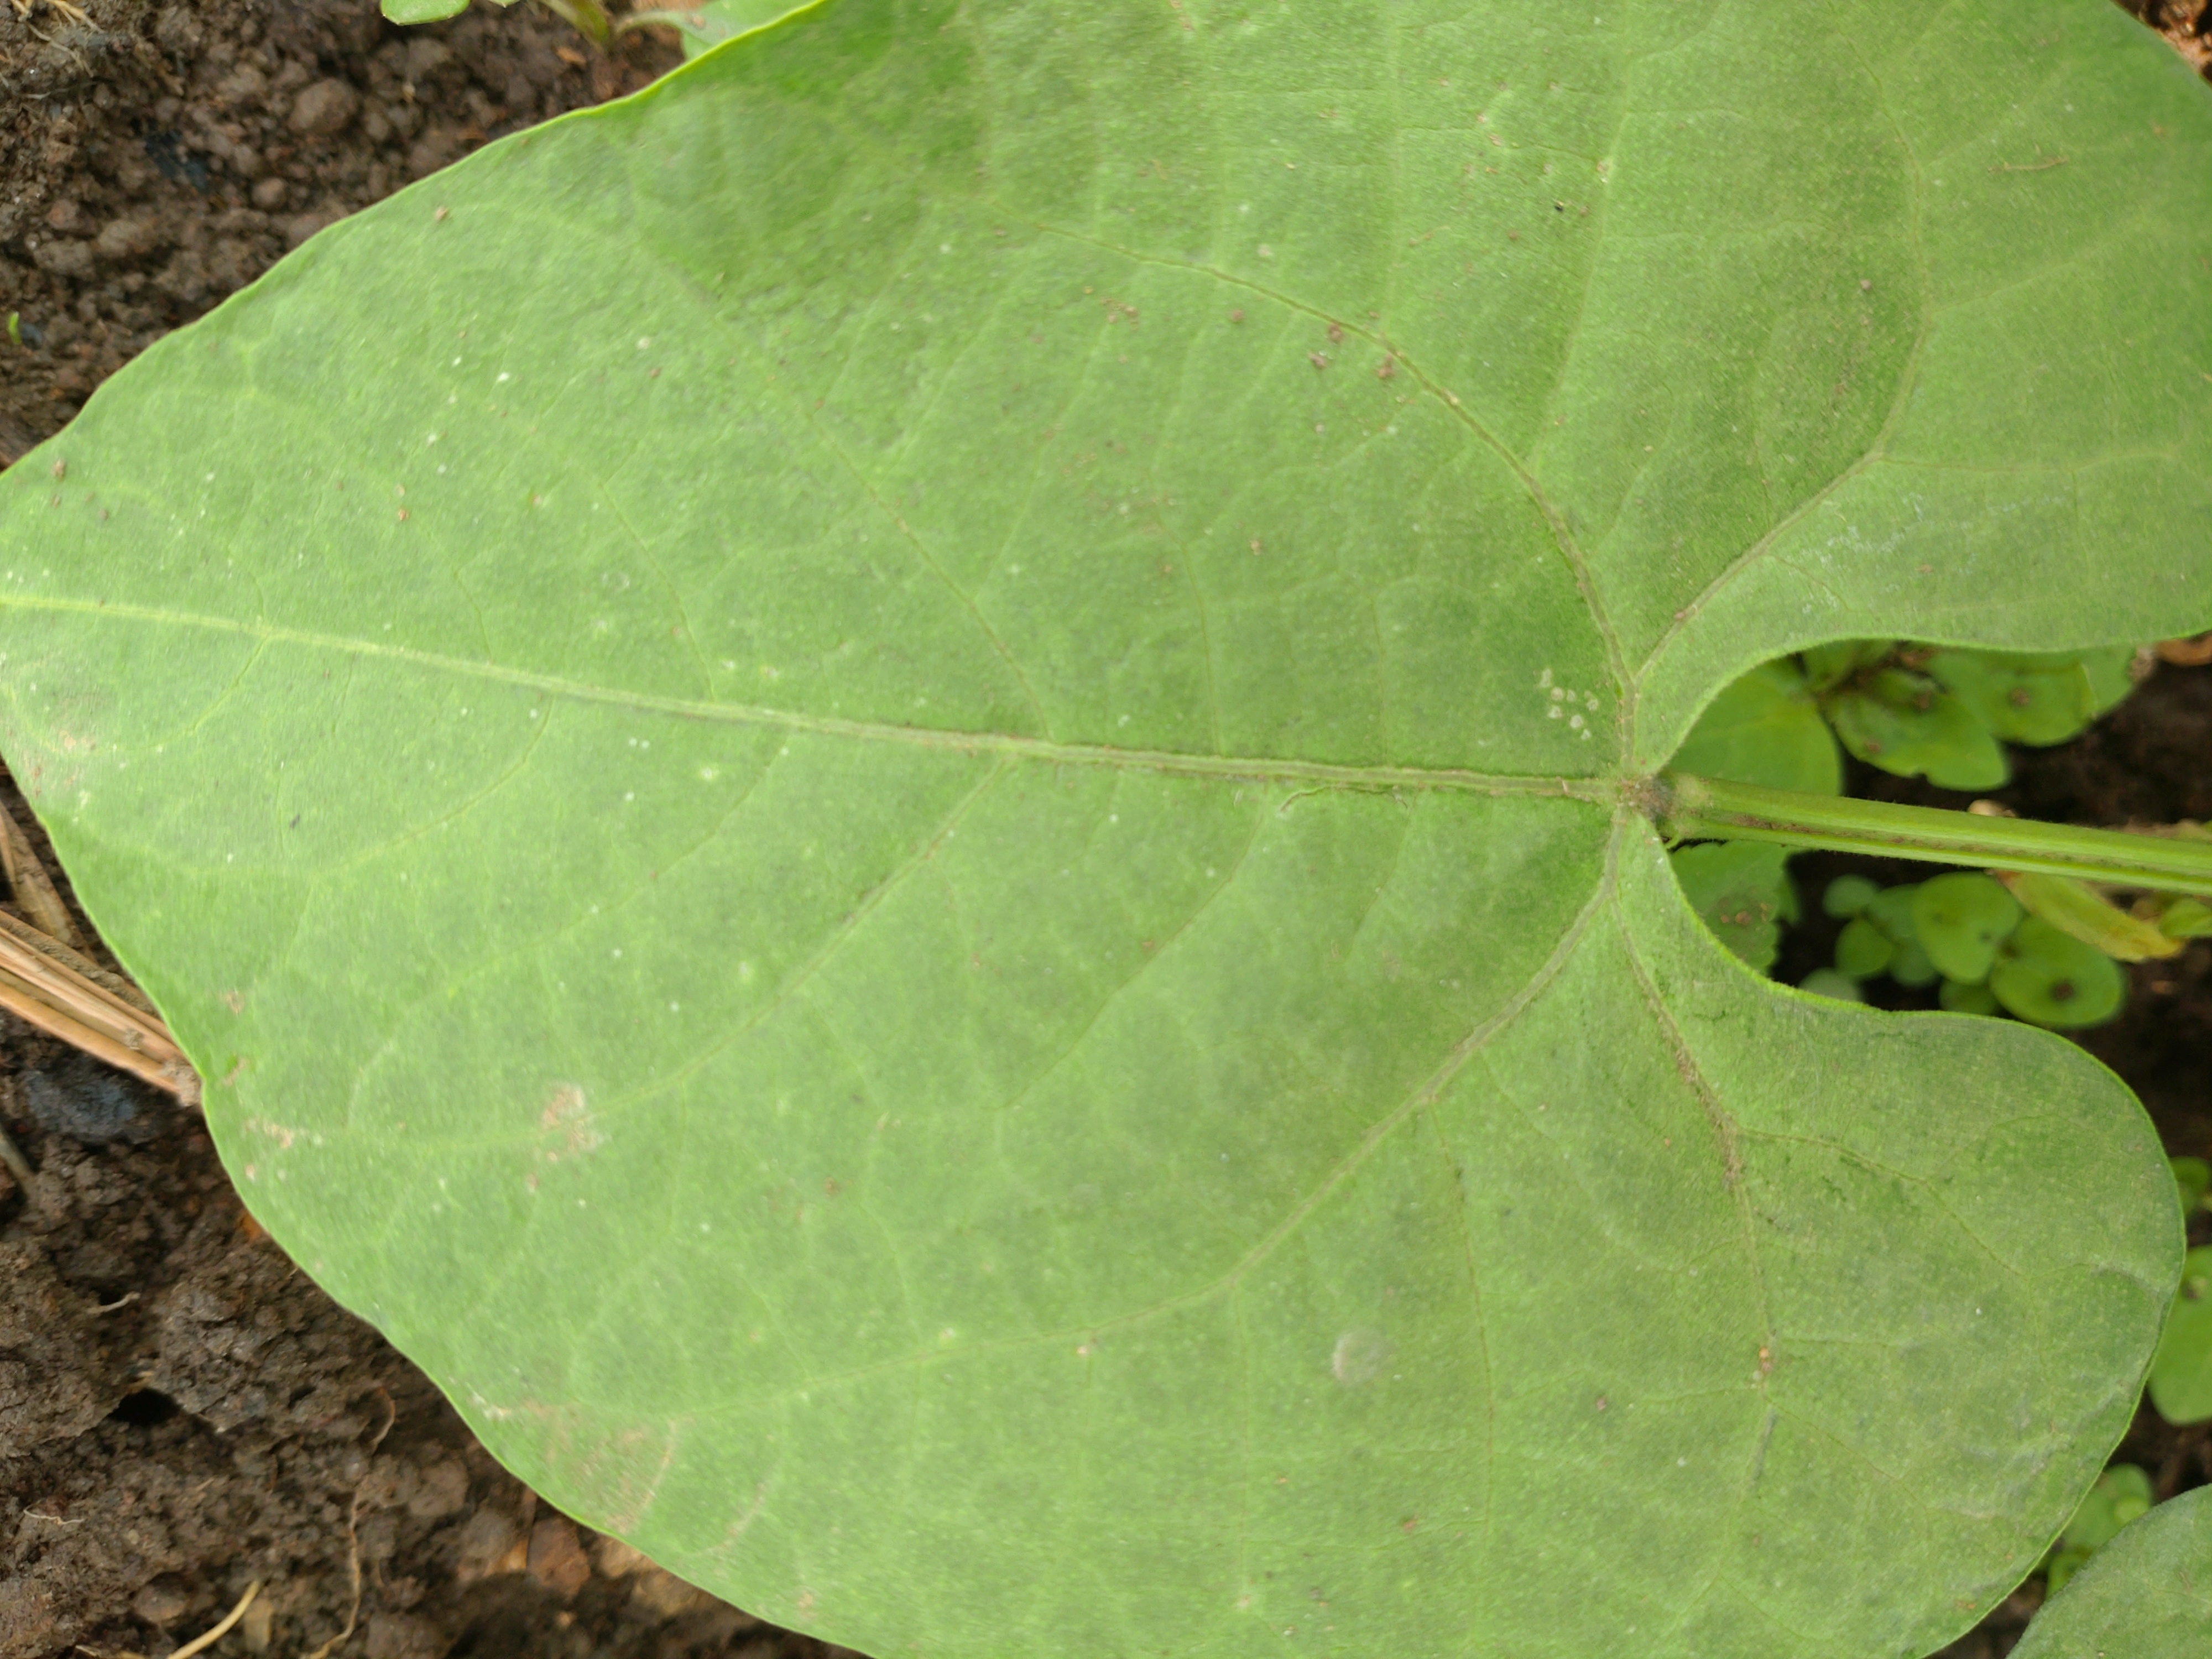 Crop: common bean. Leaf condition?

healthy
